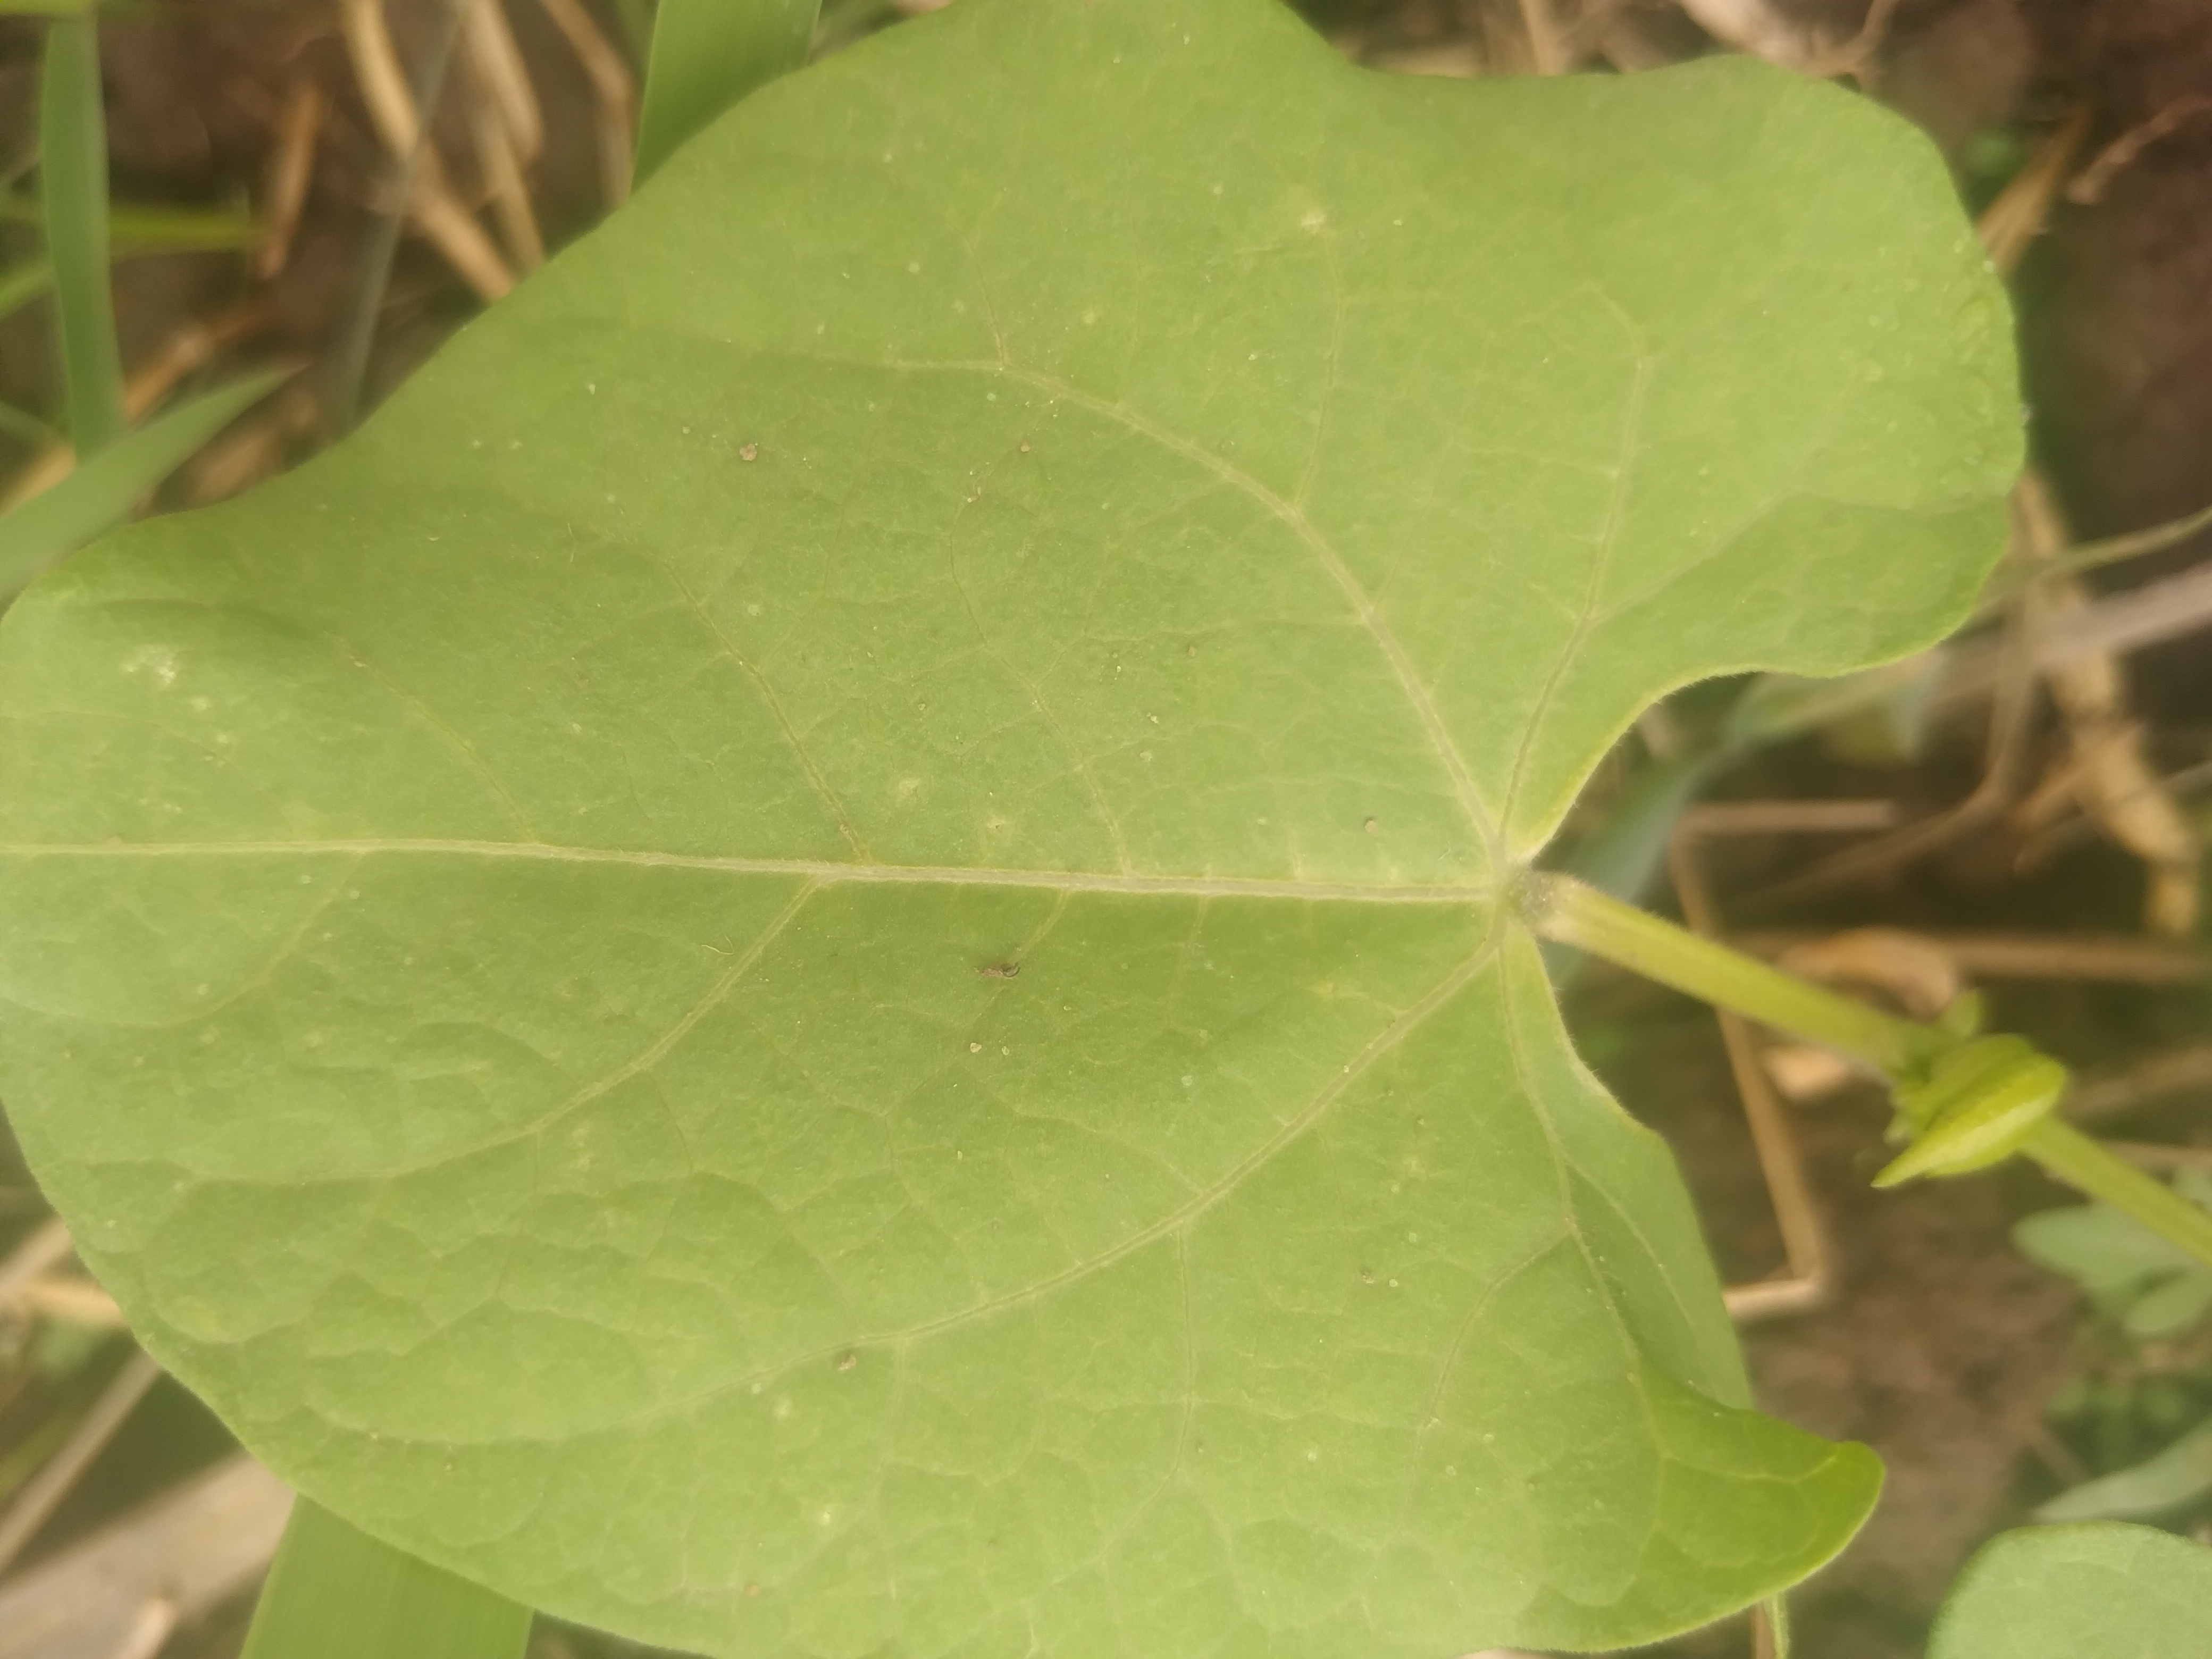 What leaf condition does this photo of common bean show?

healthy
